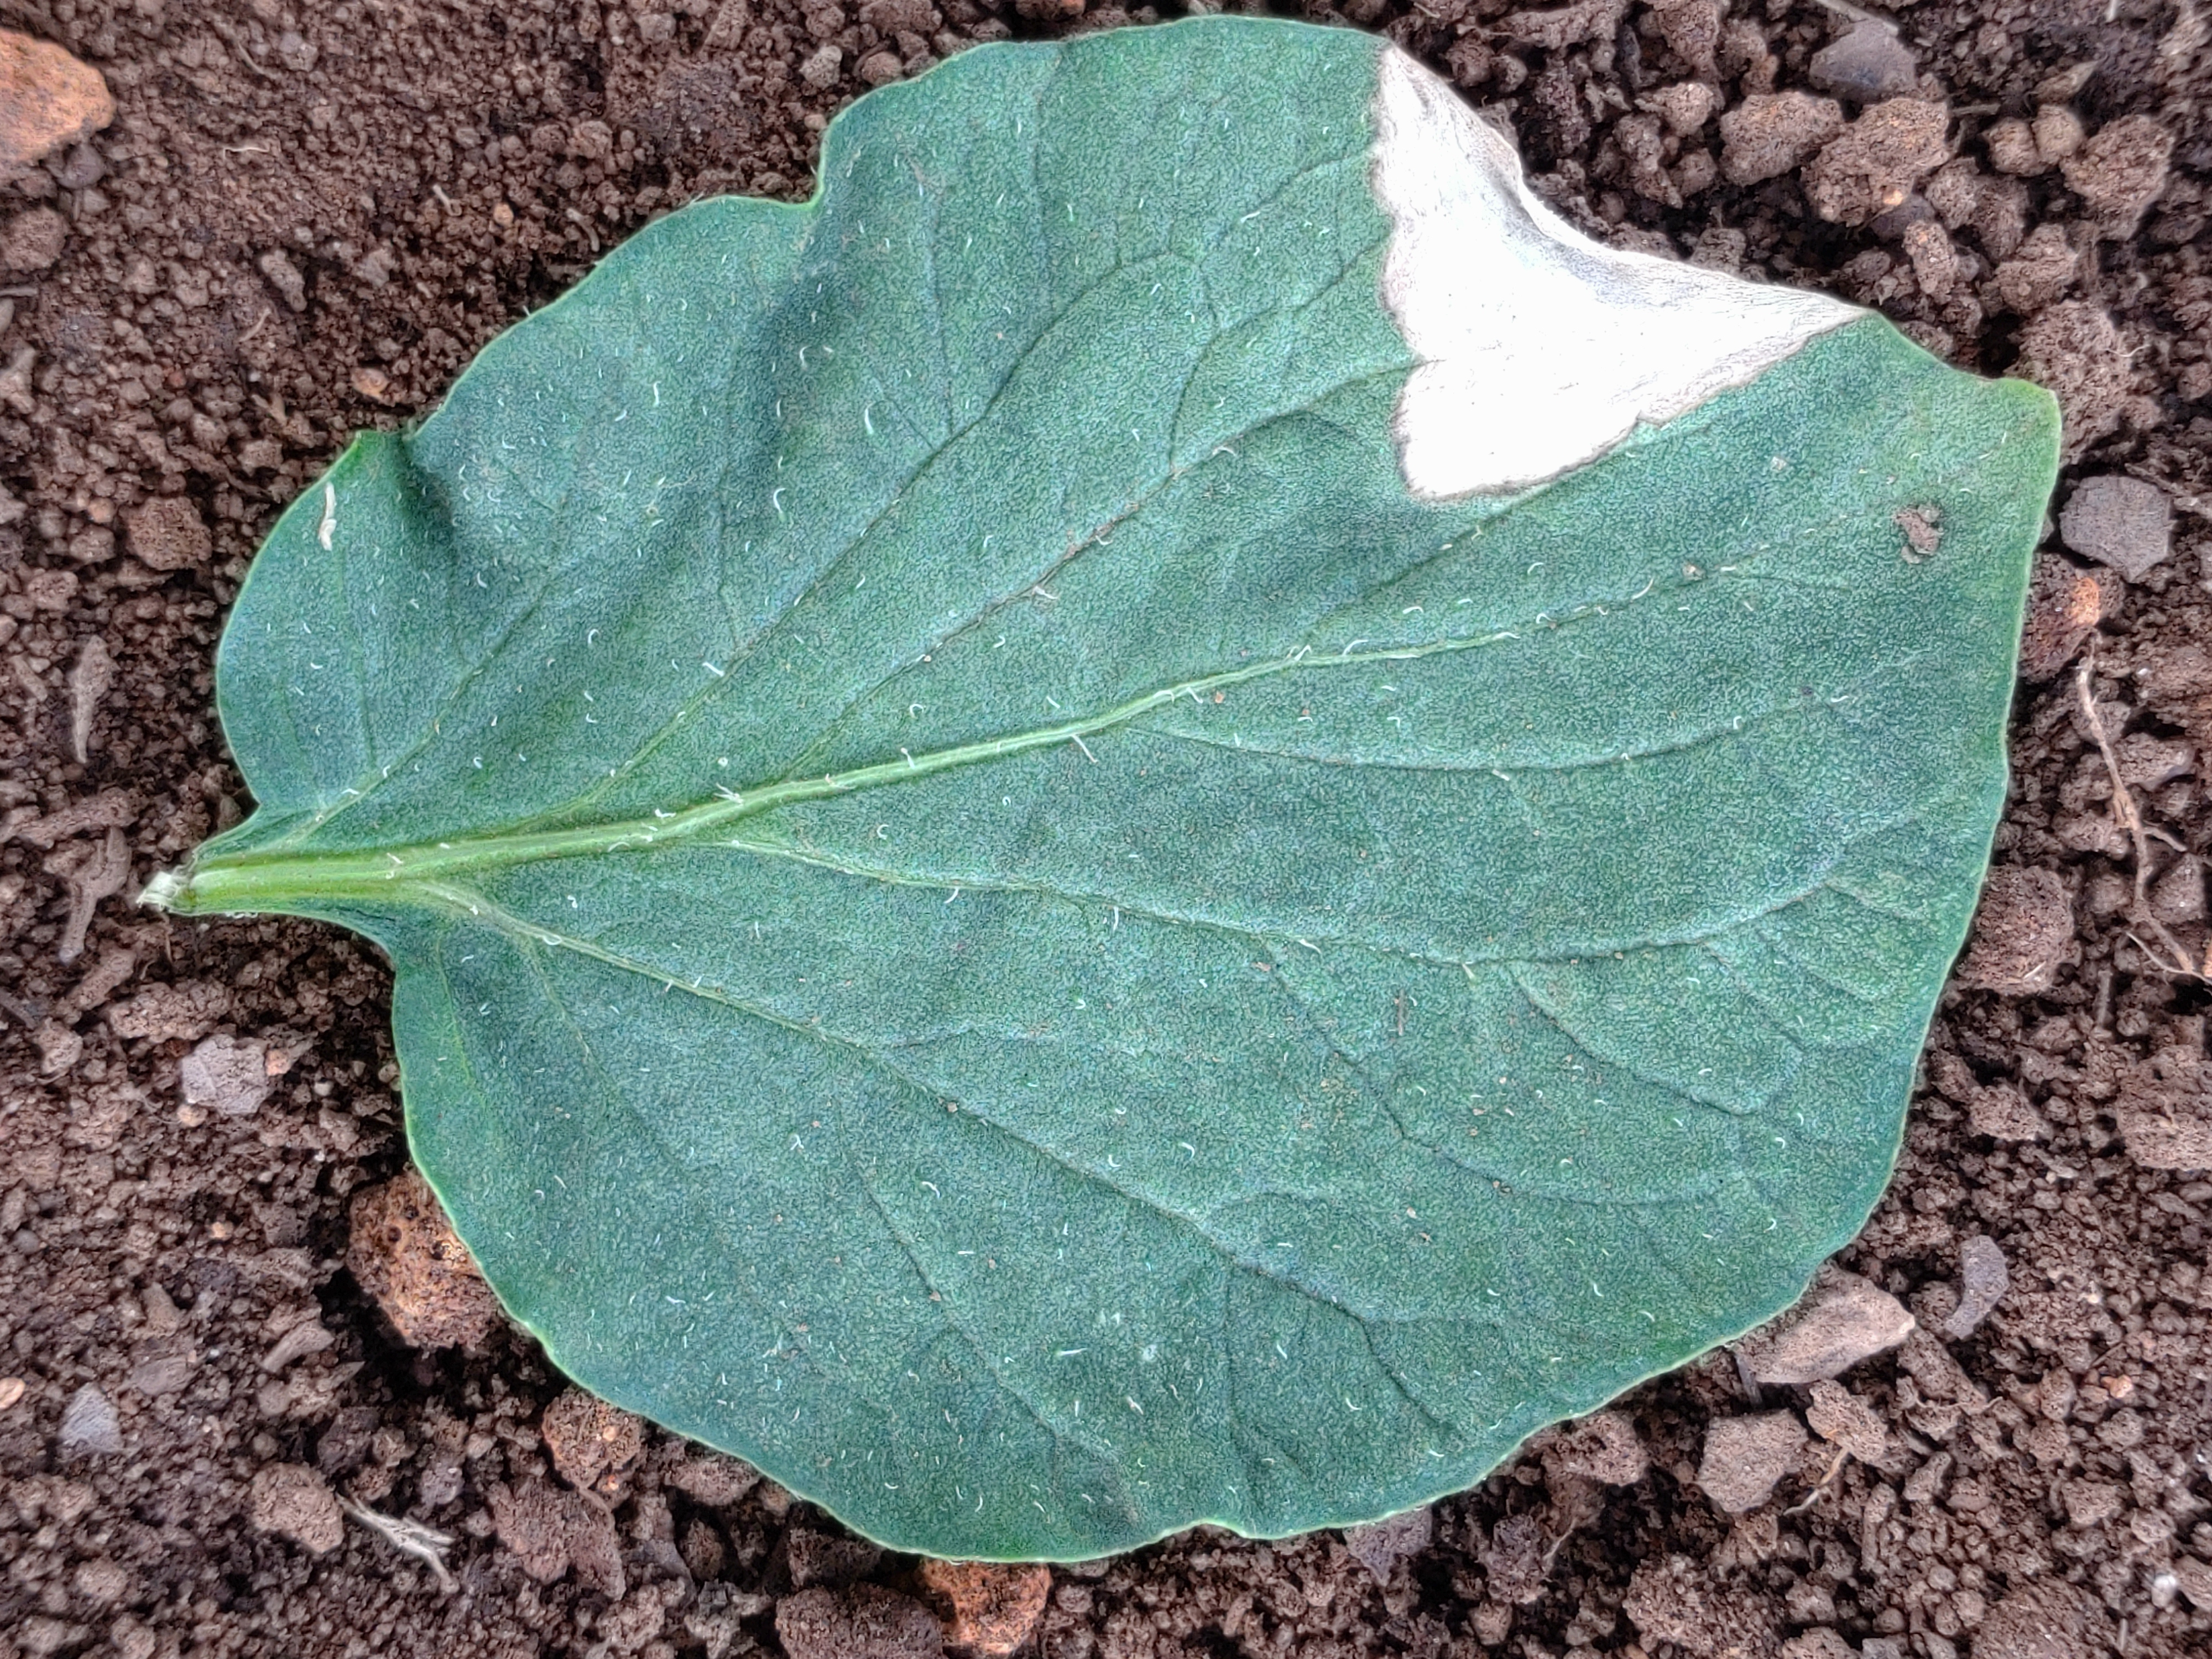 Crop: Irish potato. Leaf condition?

early blight
